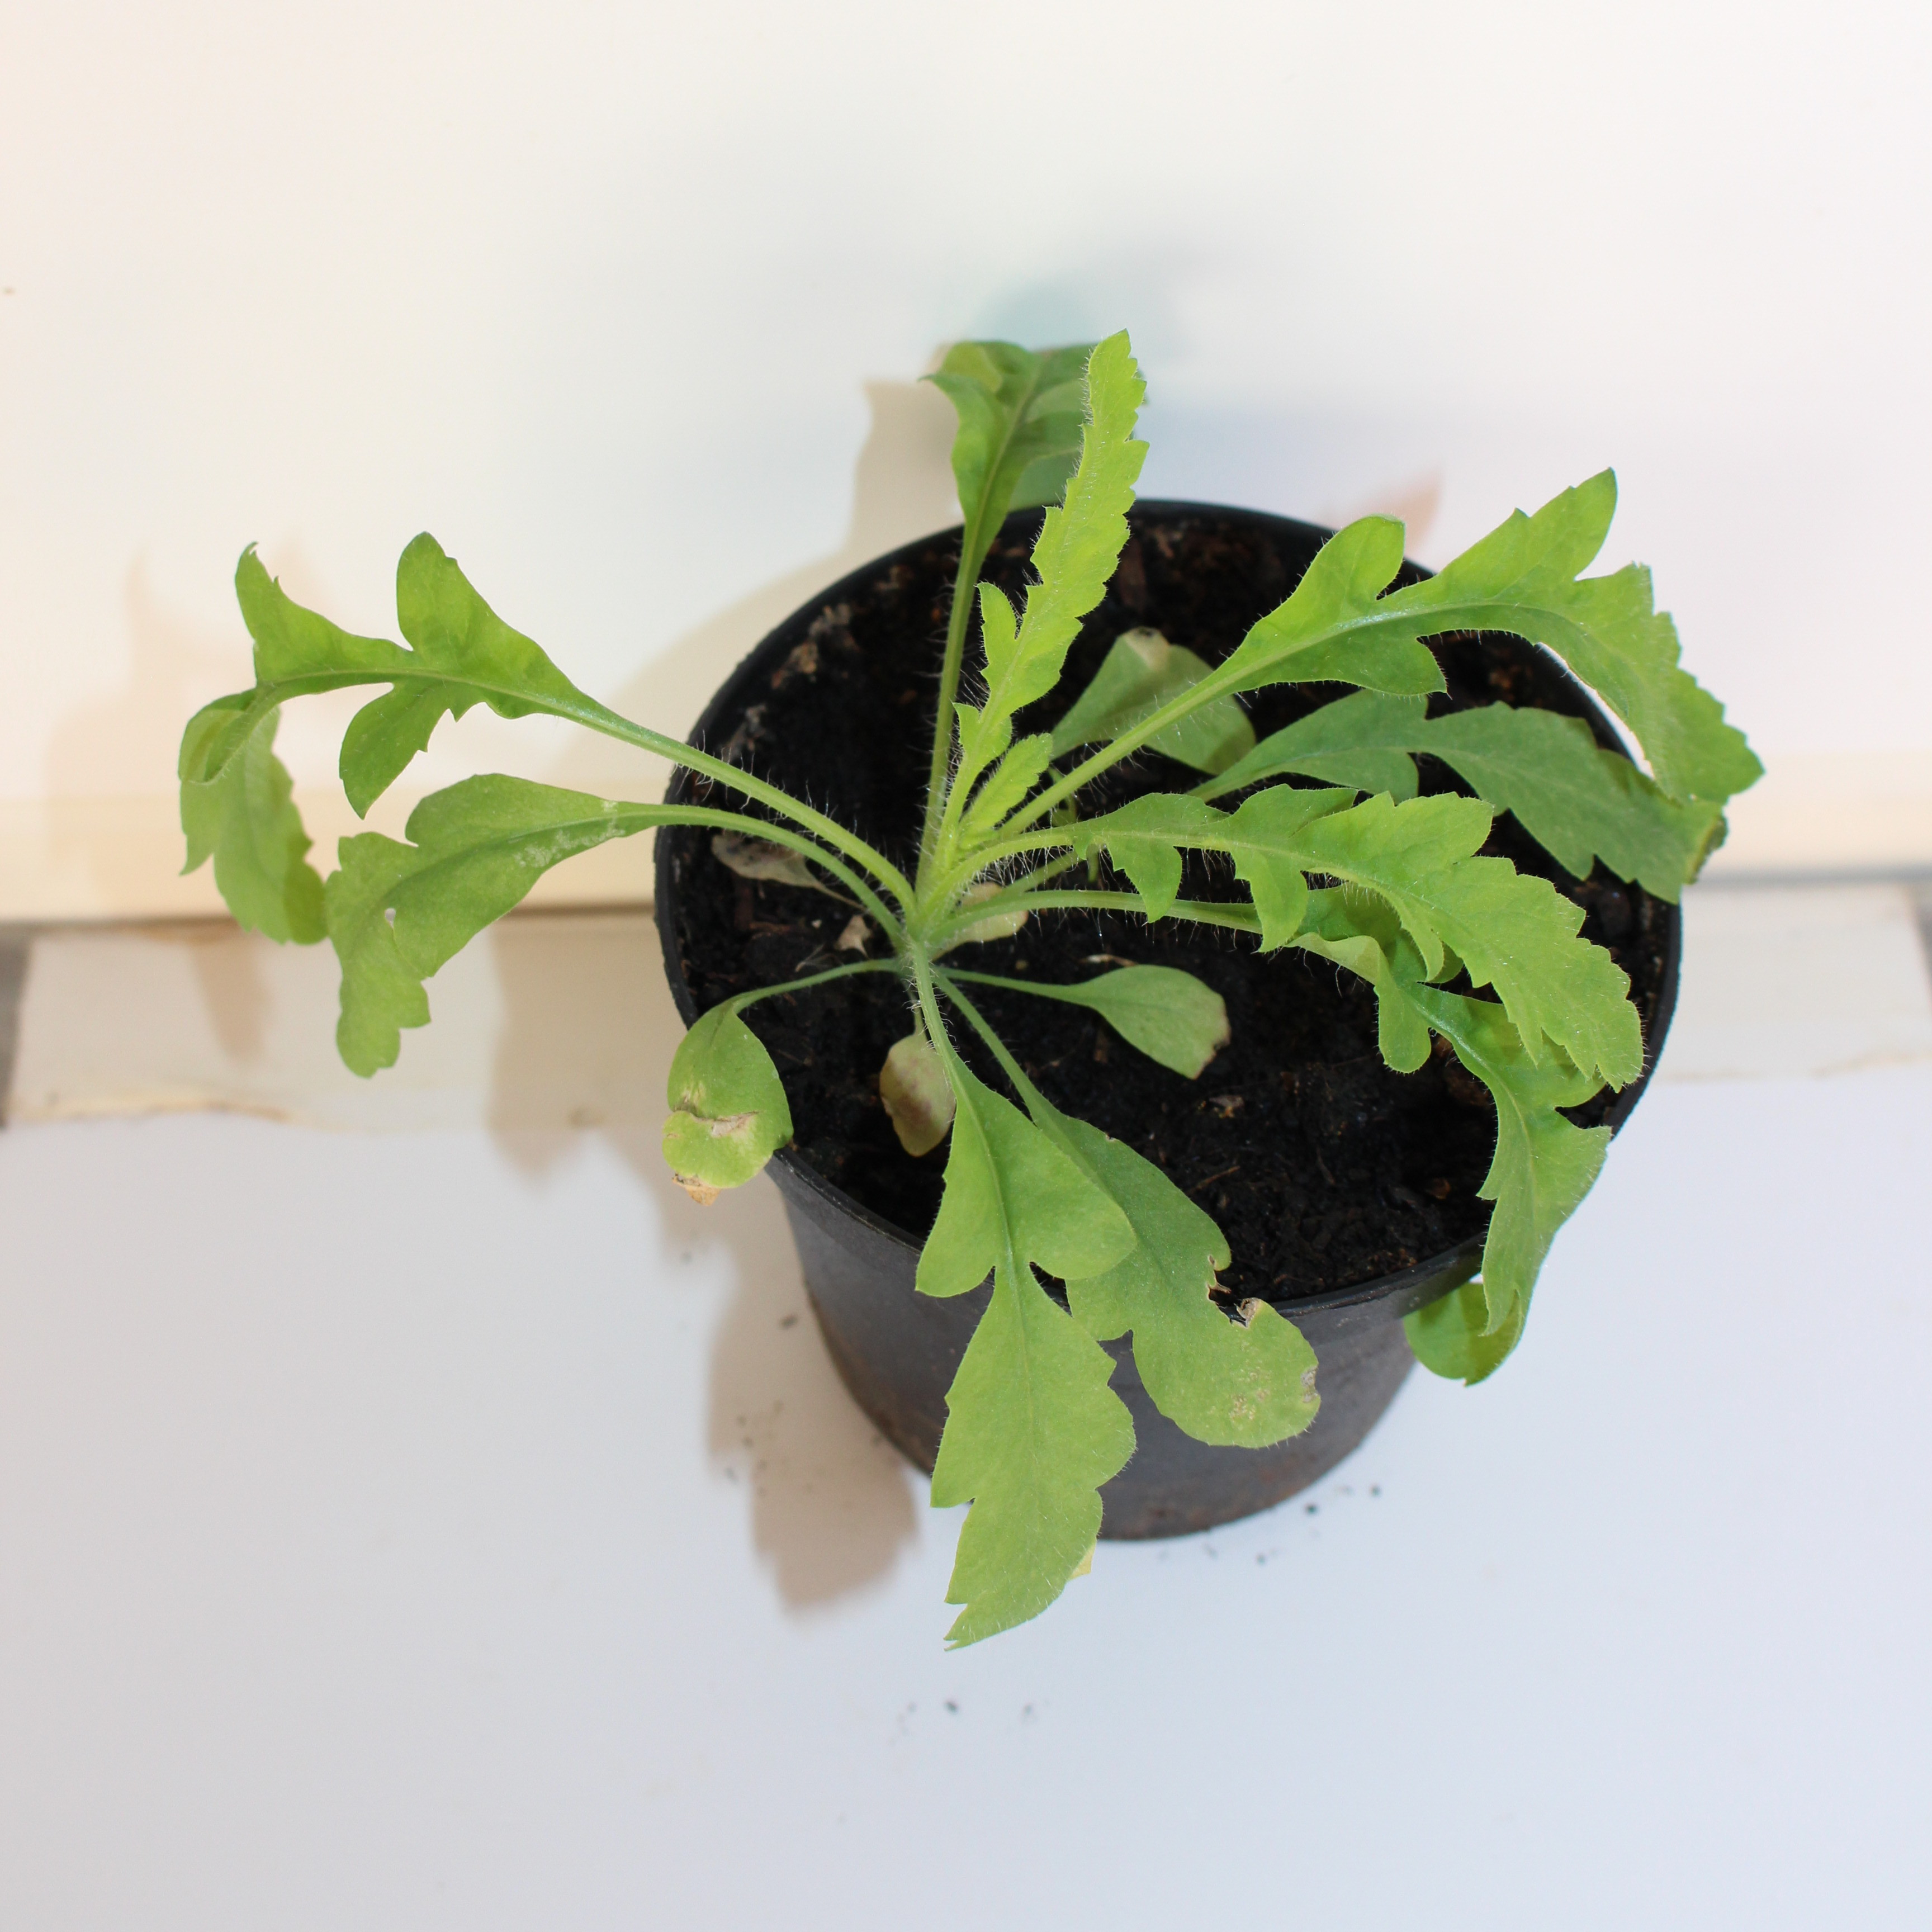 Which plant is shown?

Papaver rhoeas
